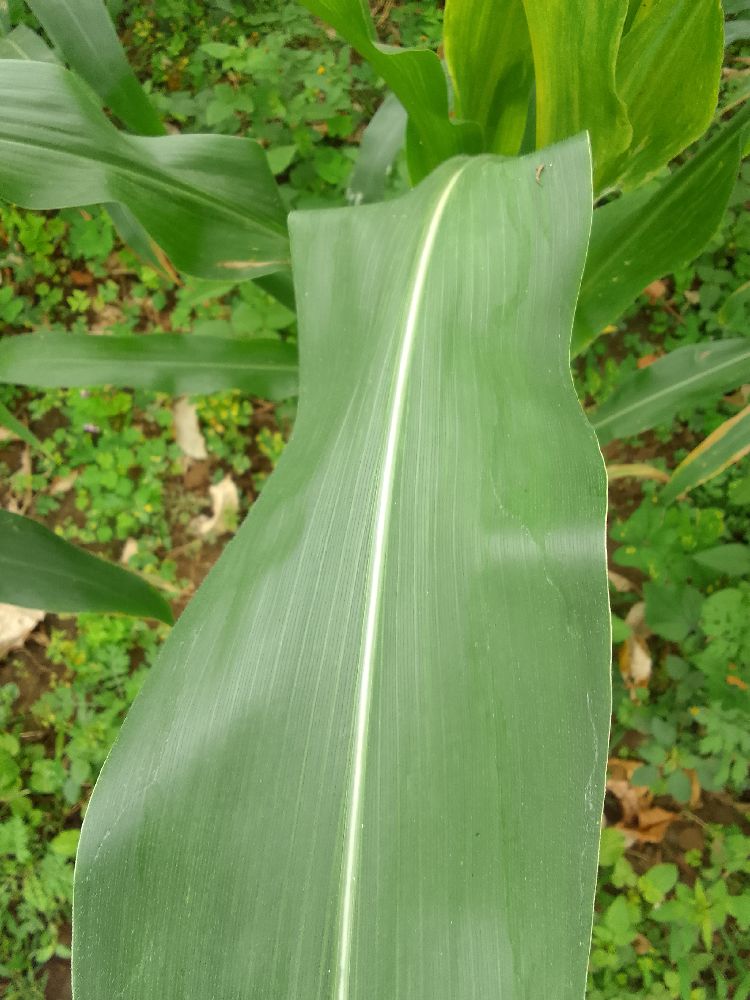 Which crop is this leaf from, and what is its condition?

maize, healthy
